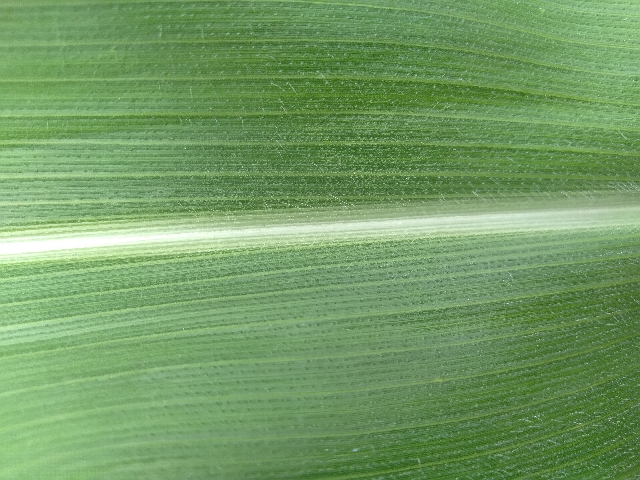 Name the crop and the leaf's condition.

maize, healthy
